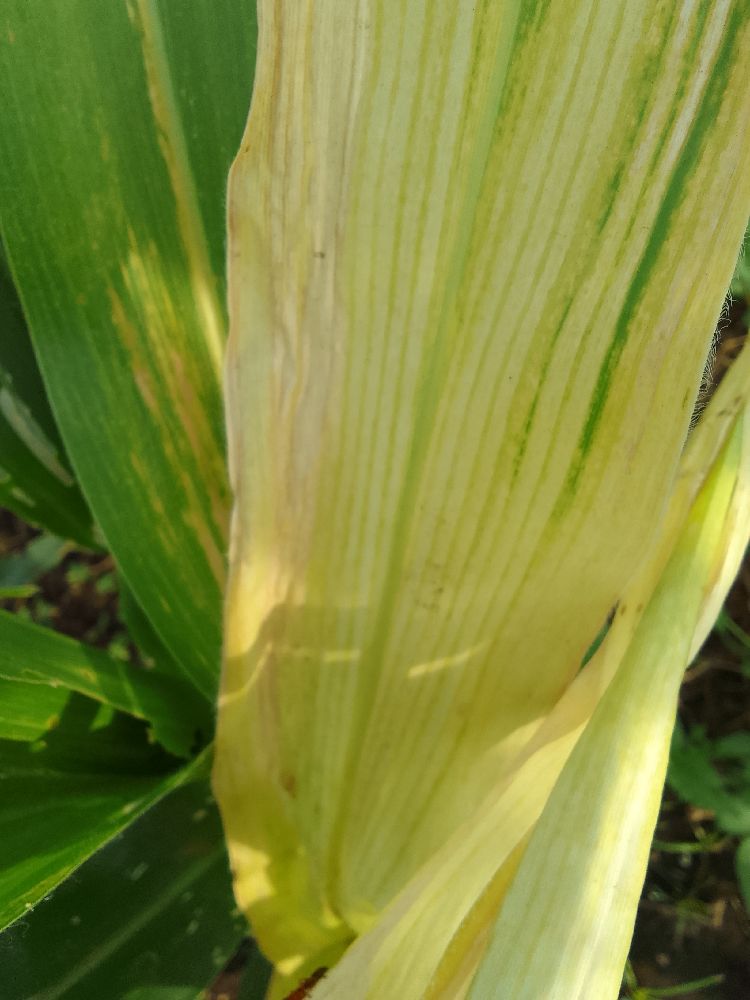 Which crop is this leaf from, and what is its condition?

maize, maize lethal necrosis
